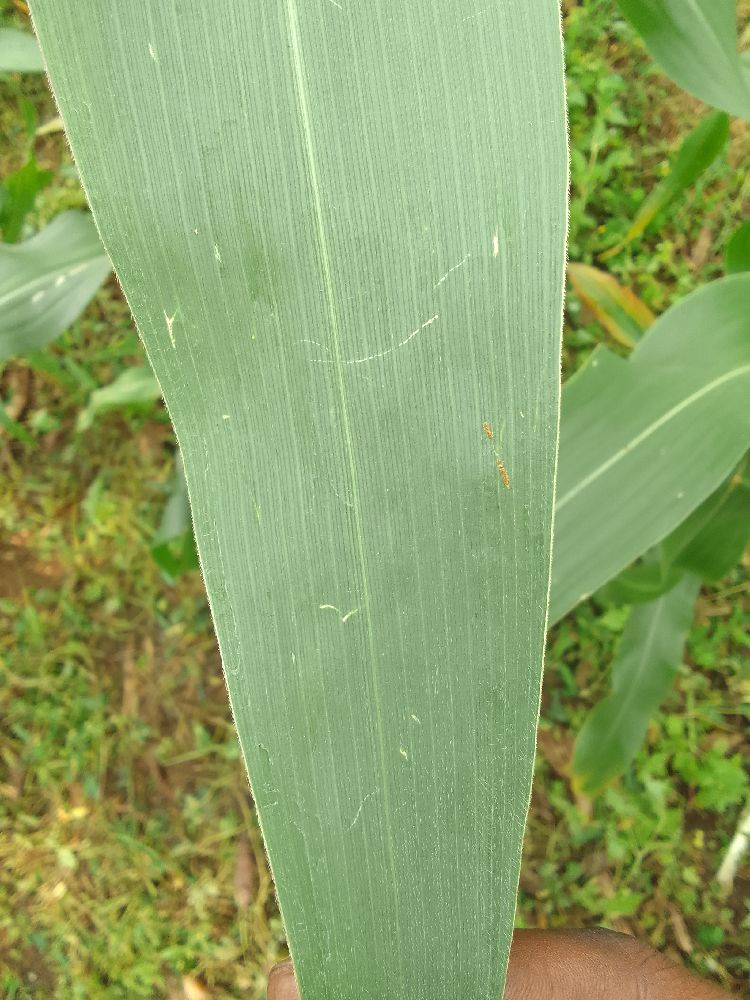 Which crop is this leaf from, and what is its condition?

maize, healthy
